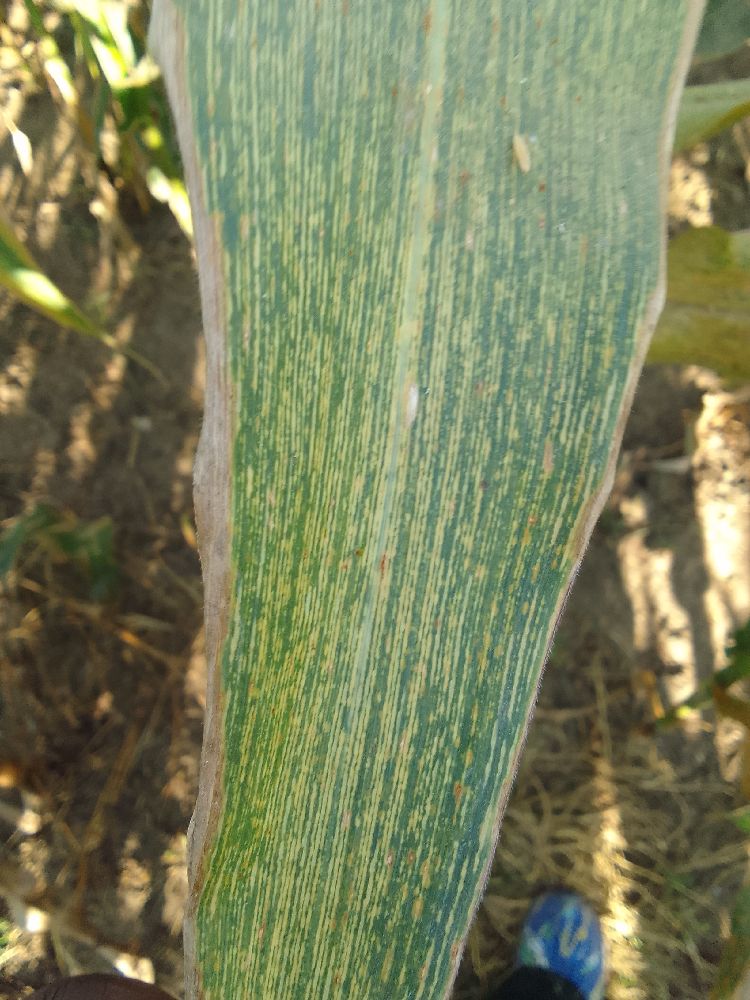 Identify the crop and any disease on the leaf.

maize, maize streak virus
